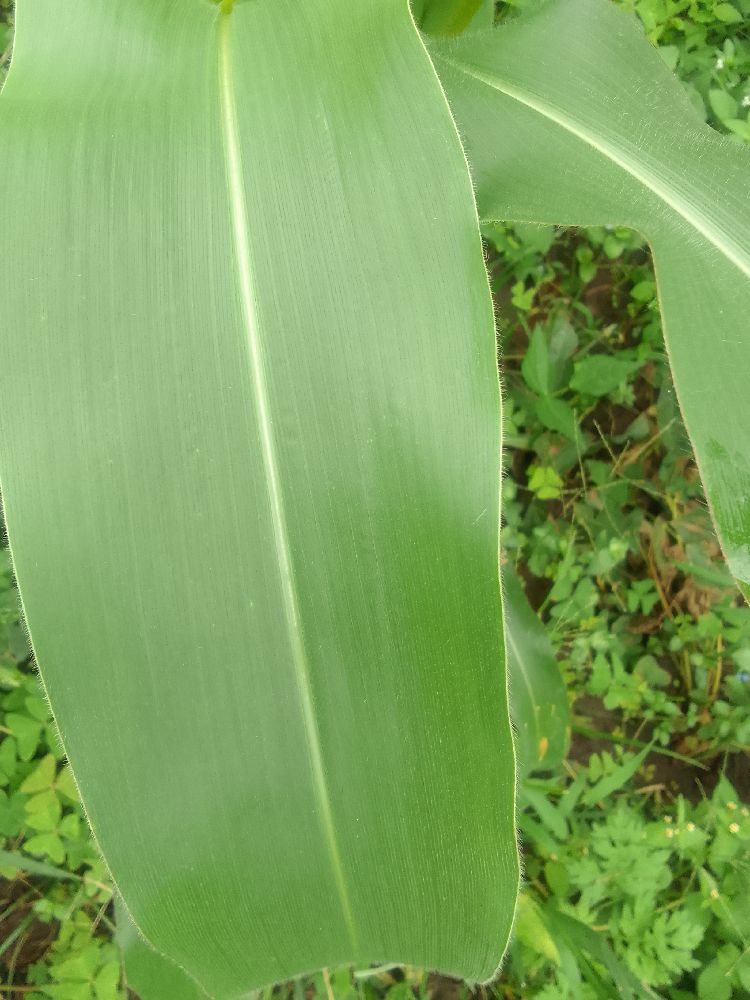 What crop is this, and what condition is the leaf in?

maize, healthy
